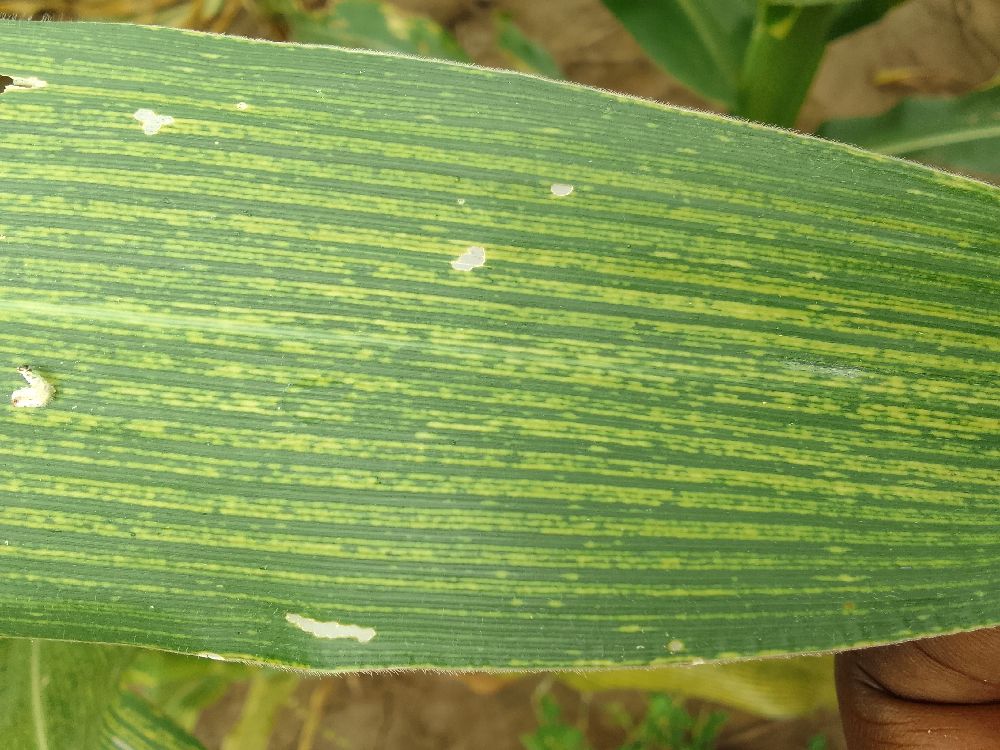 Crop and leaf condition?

maize, maize streak virus
